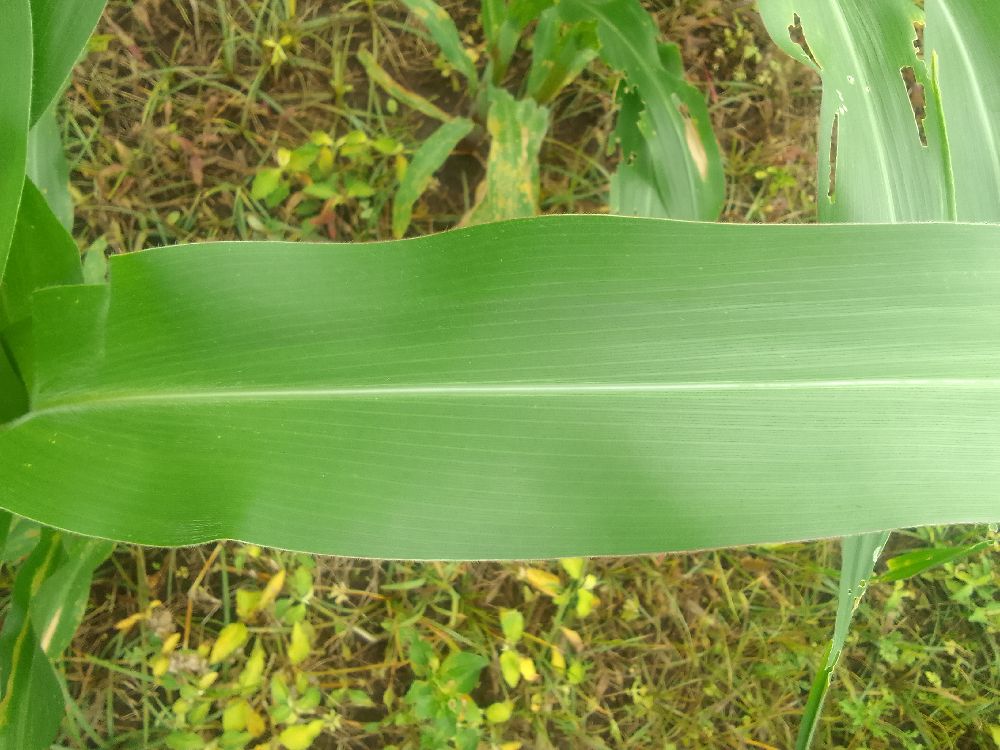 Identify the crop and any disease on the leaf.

maize, healthy
